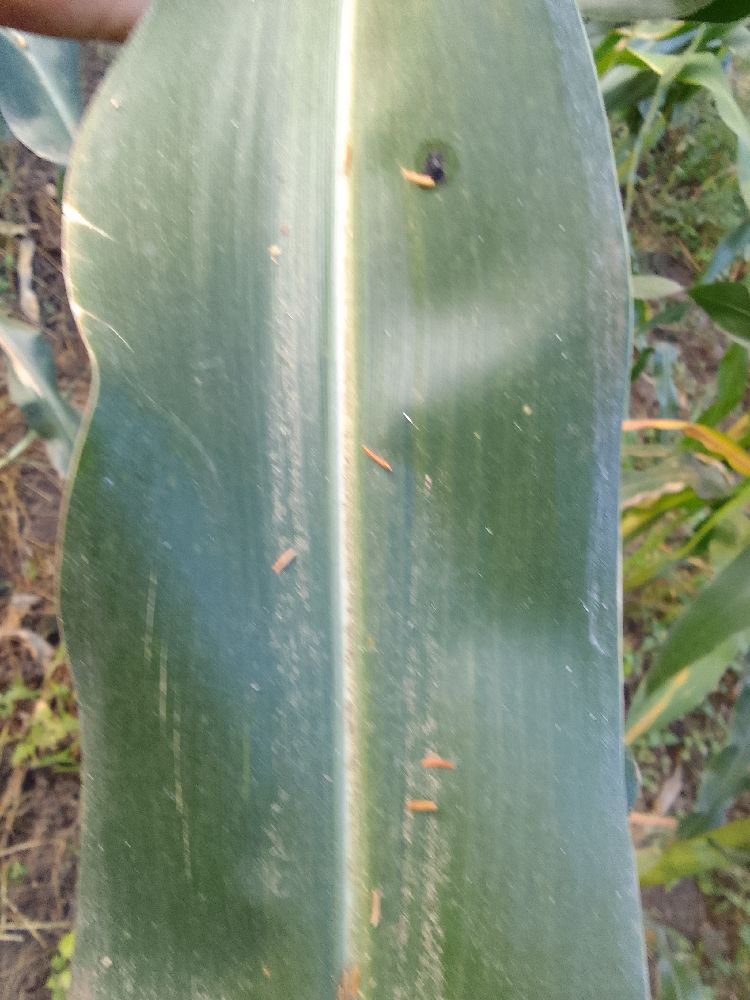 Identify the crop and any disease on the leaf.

maize, healthy
